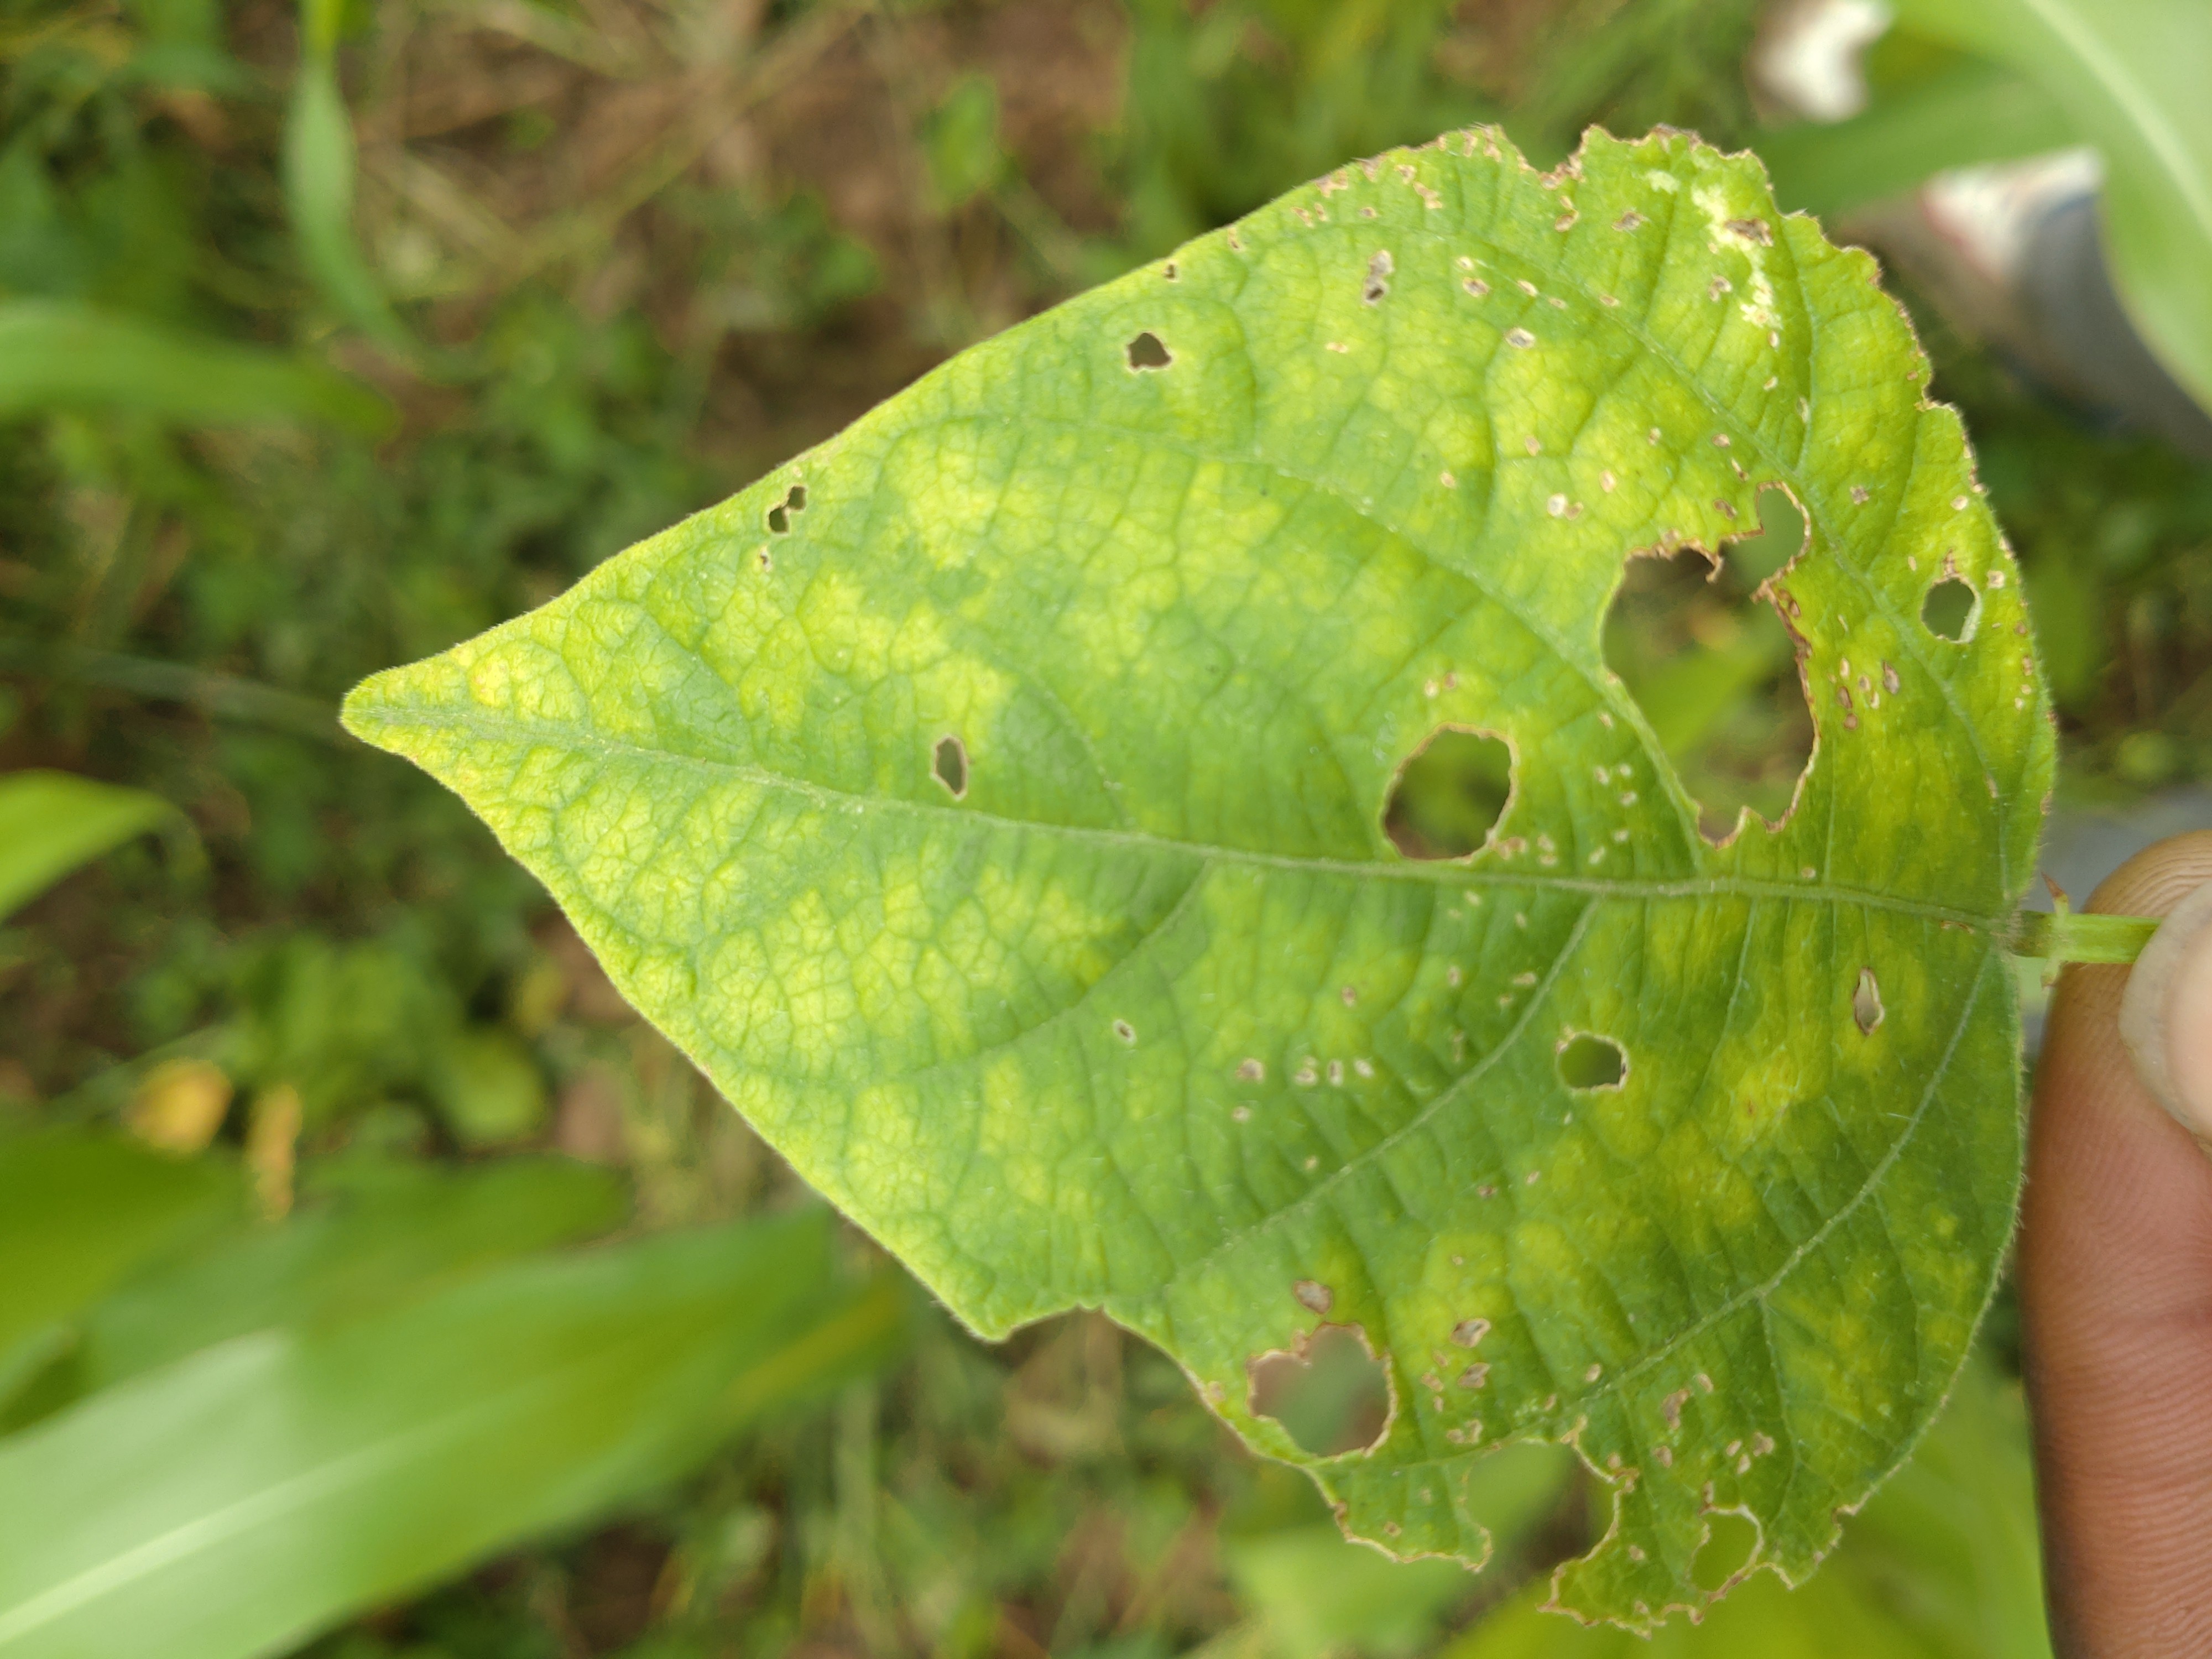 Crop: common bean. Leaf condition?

rust
